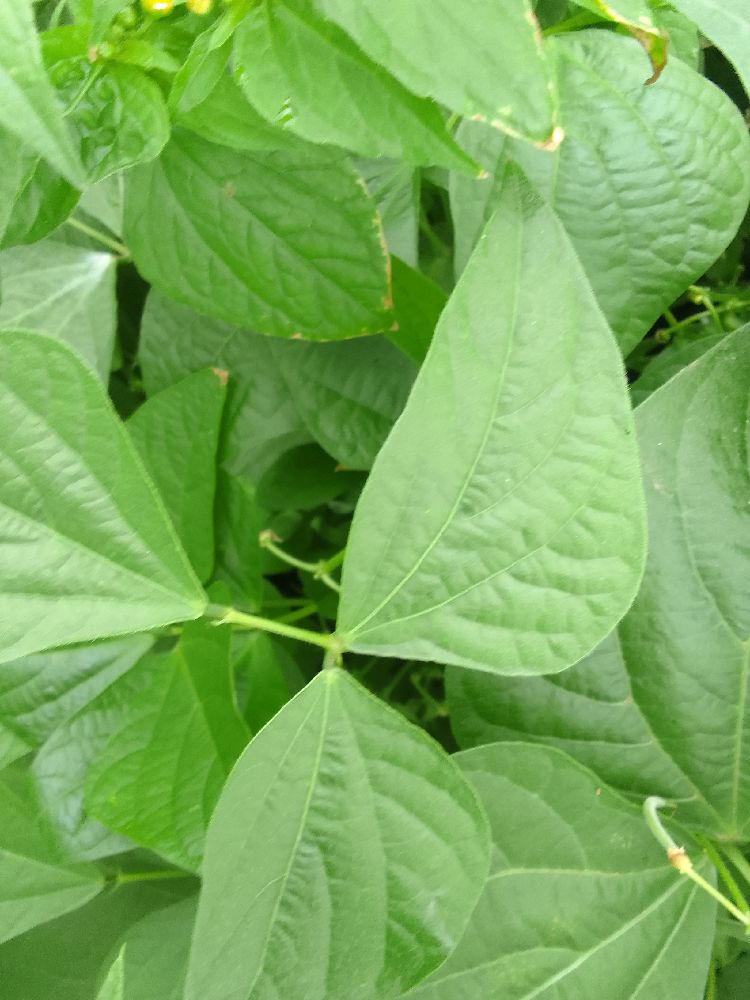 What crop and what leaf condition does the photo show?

common bean, healthy
